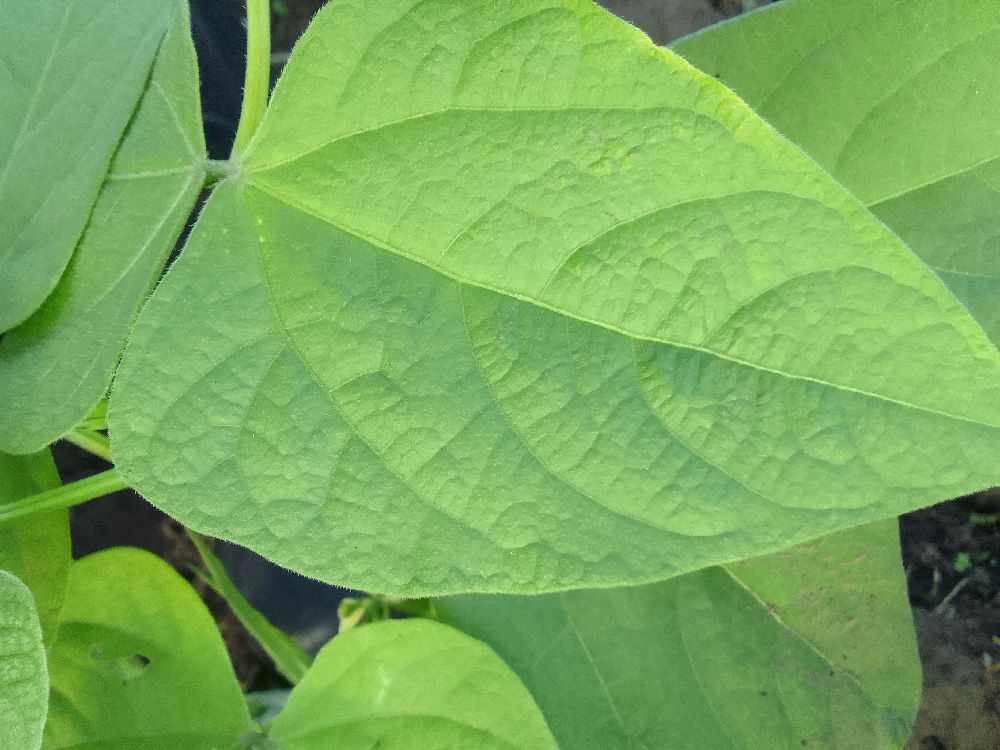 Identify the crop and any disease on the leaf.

common bean, healthy
